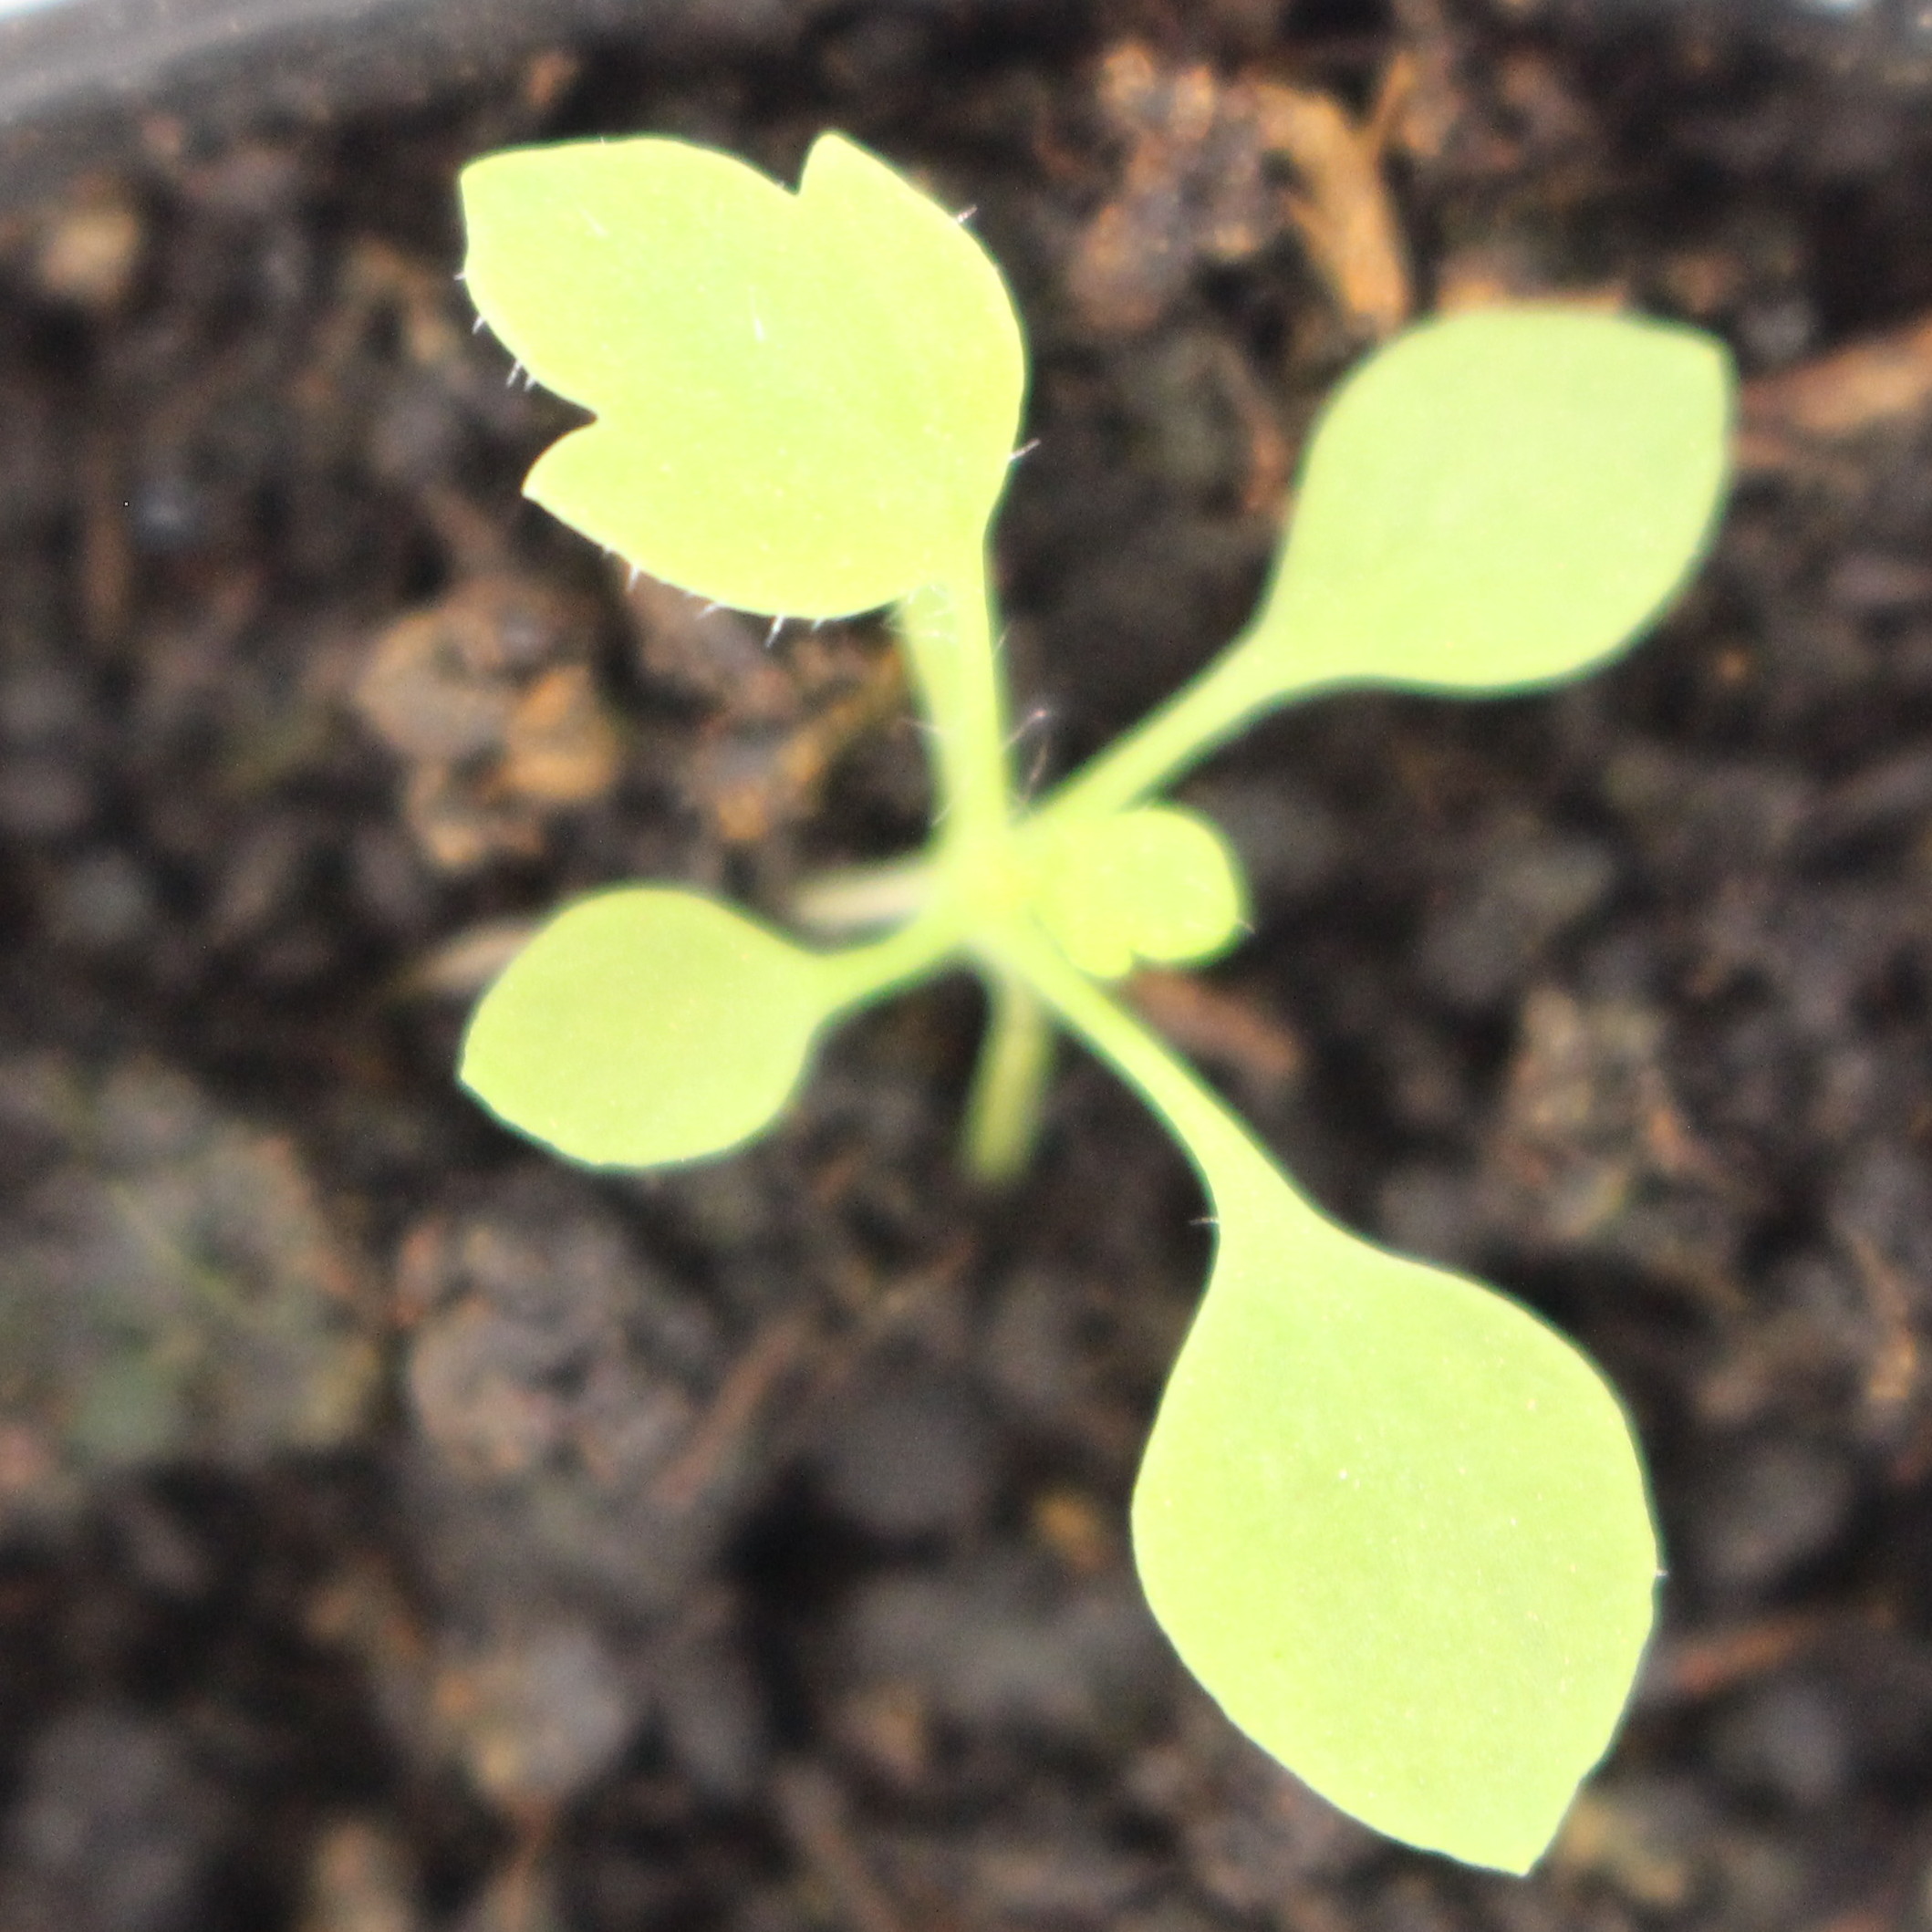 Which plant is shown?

Papaver rhoeas
